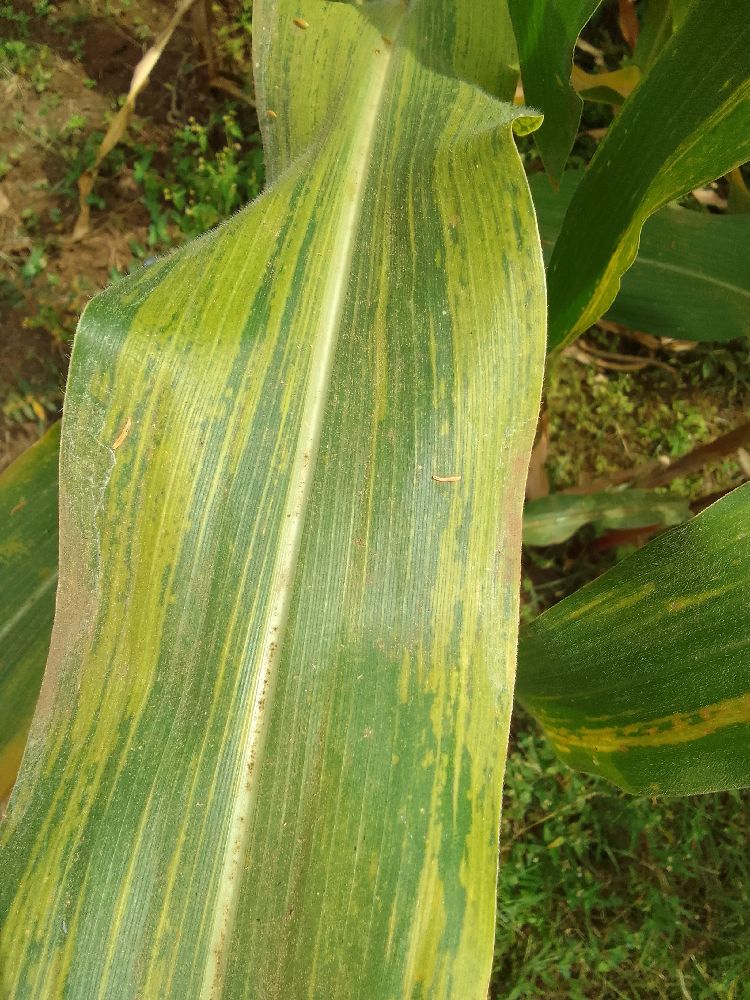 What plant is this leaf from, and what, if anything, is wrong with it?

maize, maize lethal necrosis
